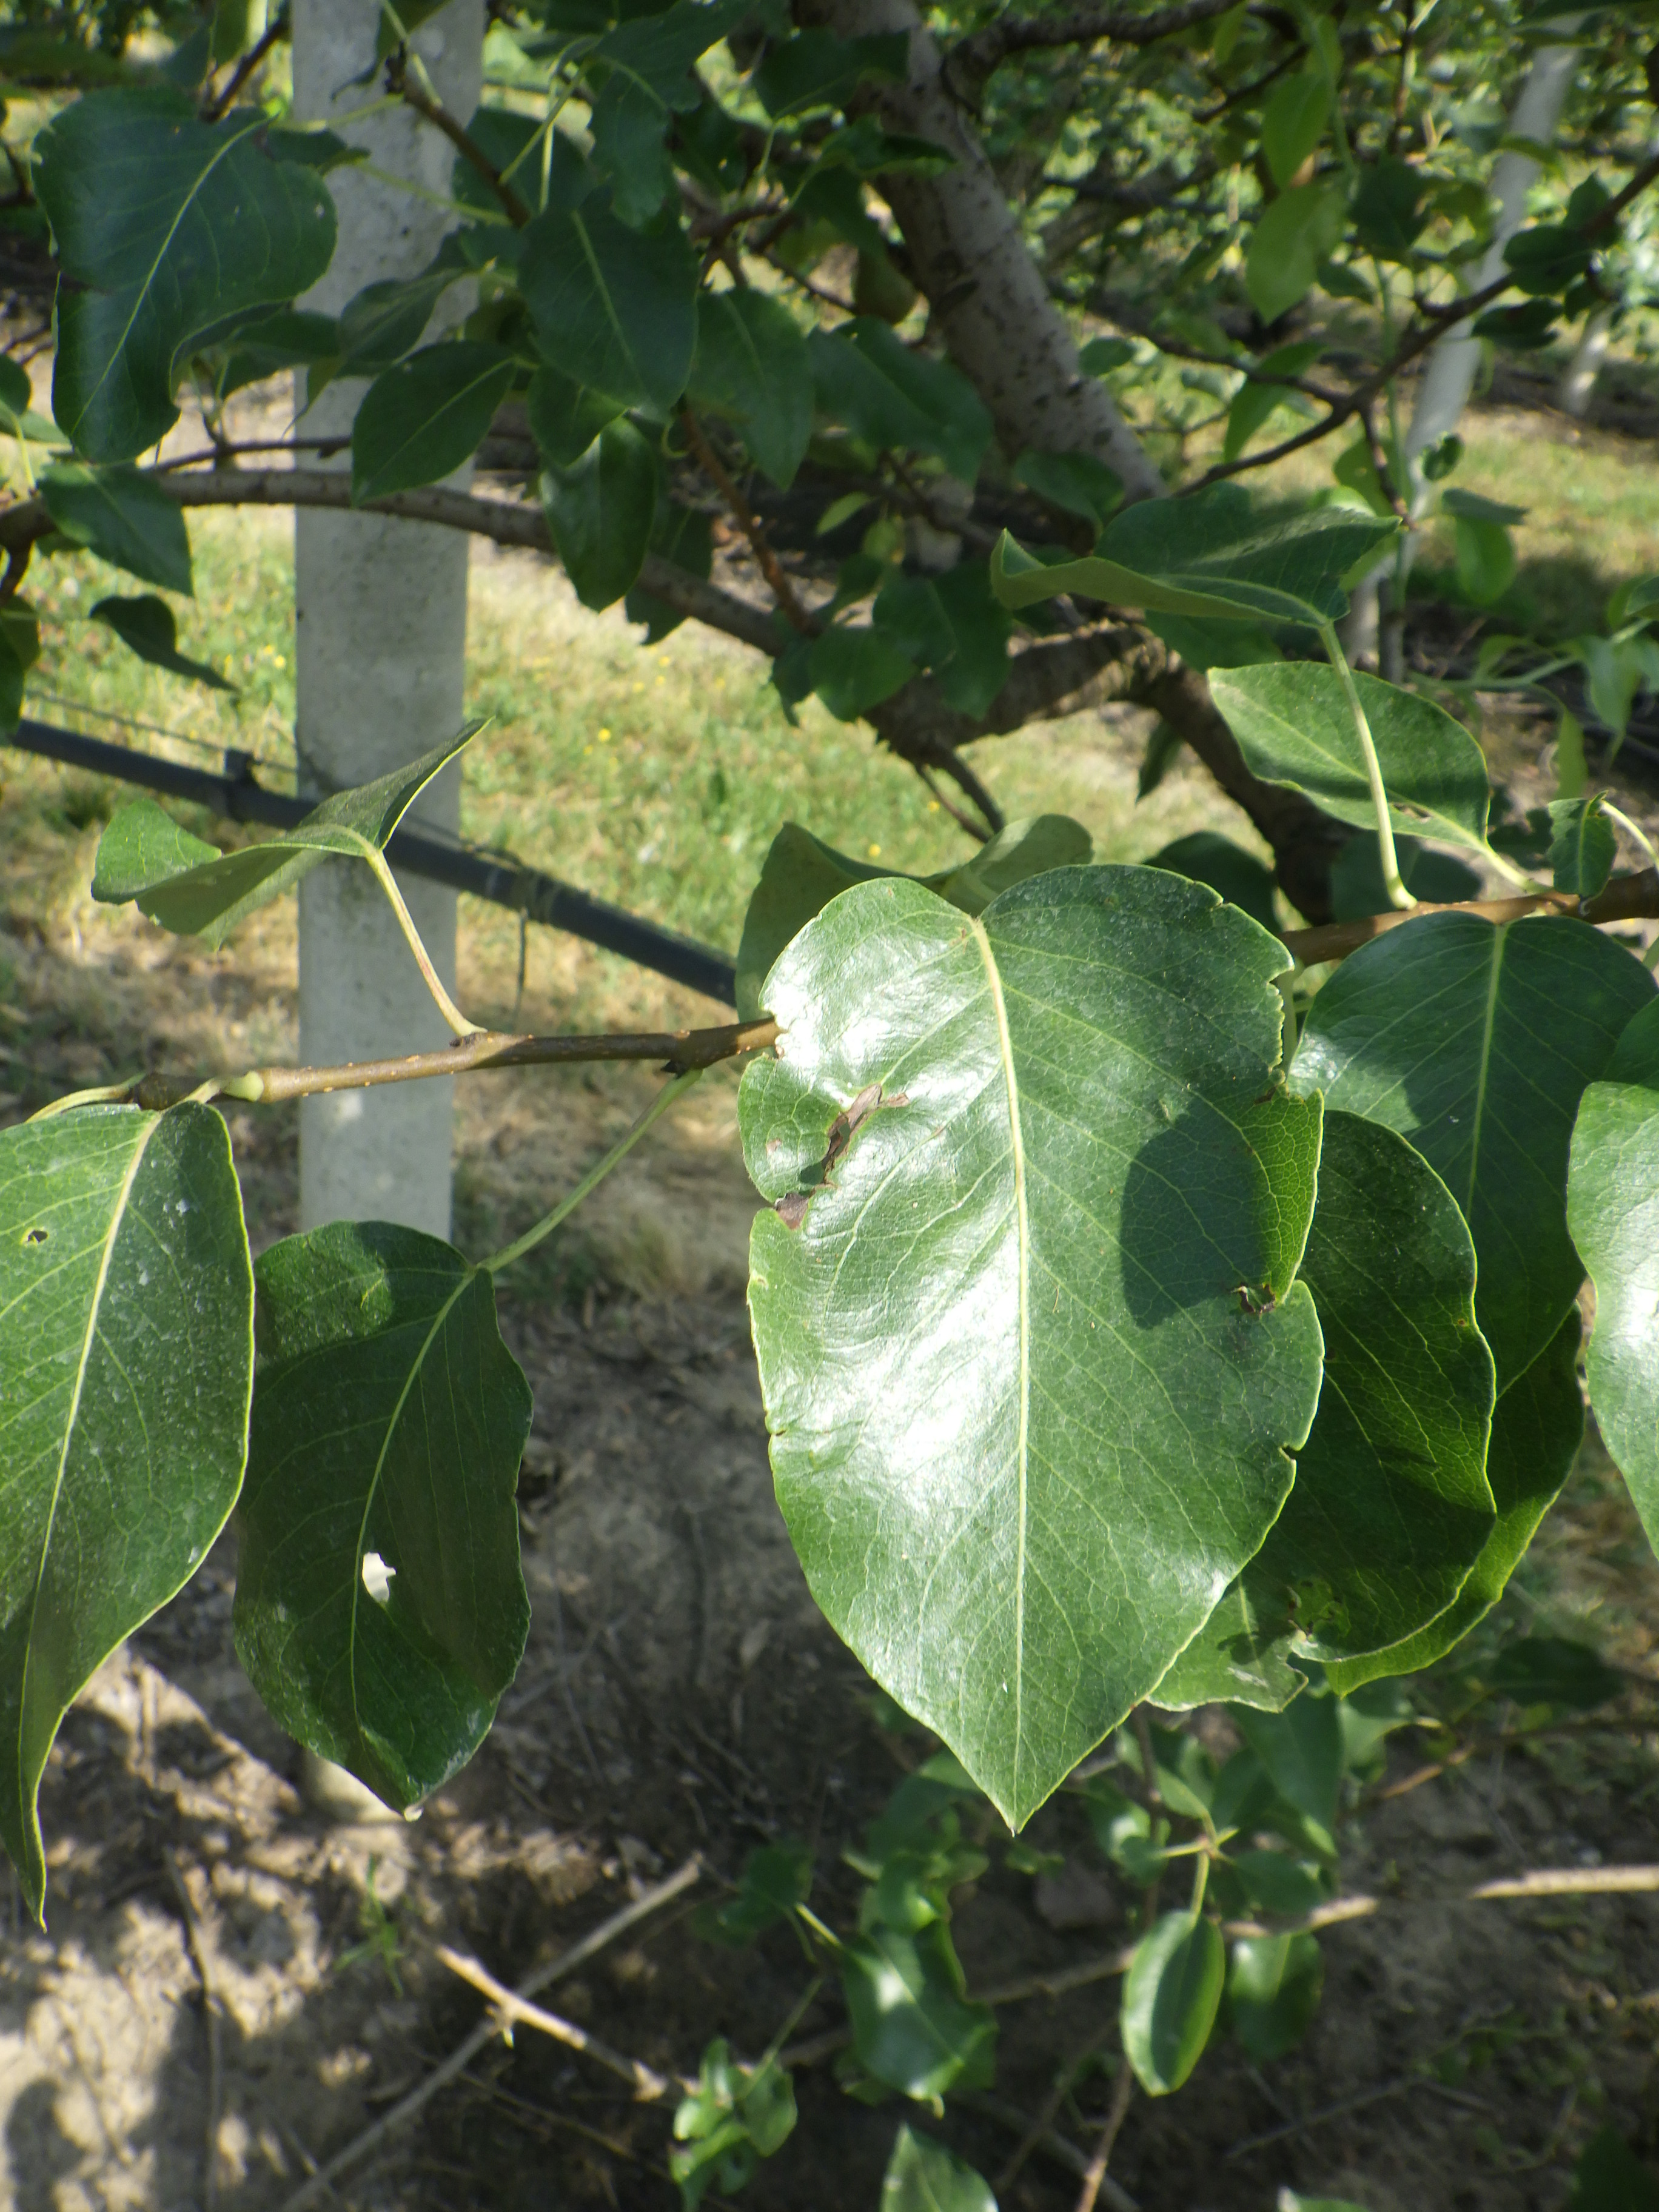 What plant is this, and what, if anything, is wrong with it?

pear, mechanical damage, phytophagous
